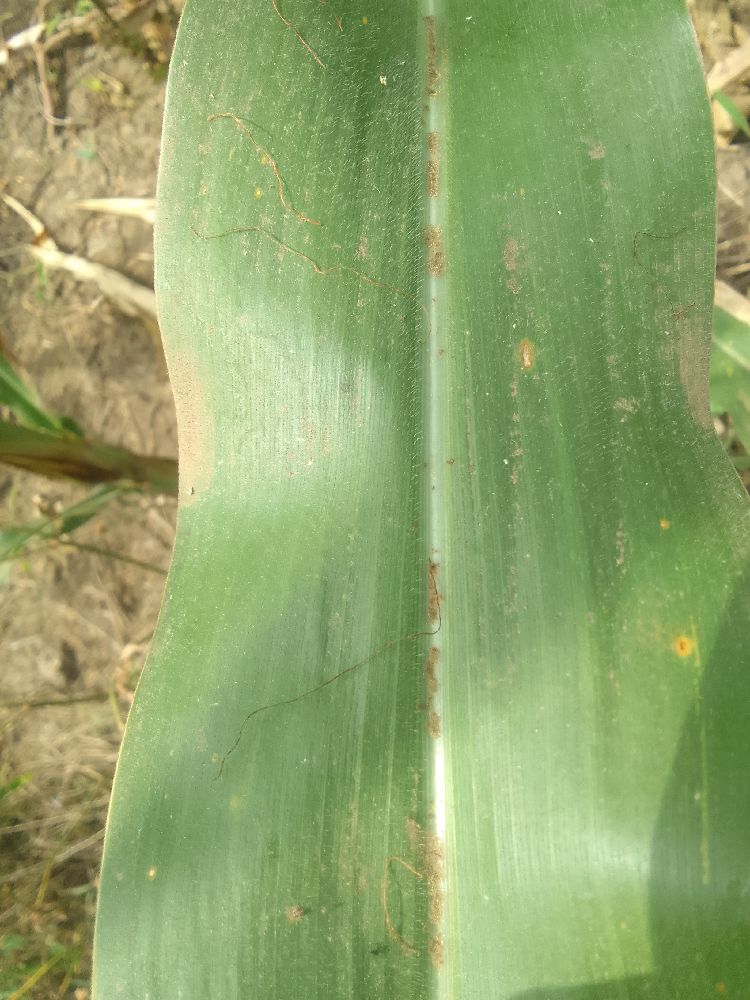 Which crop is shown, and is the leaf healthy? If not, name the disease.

maize, healthy
